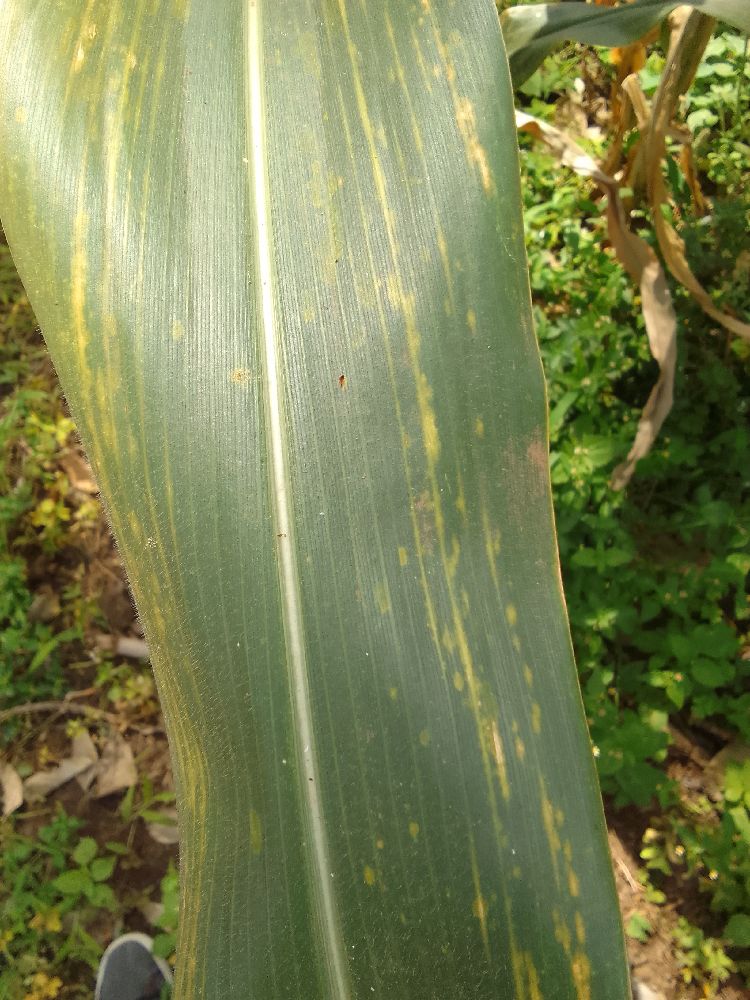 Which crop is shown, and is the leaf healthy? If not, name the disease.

maize, maize lethal necrosis
